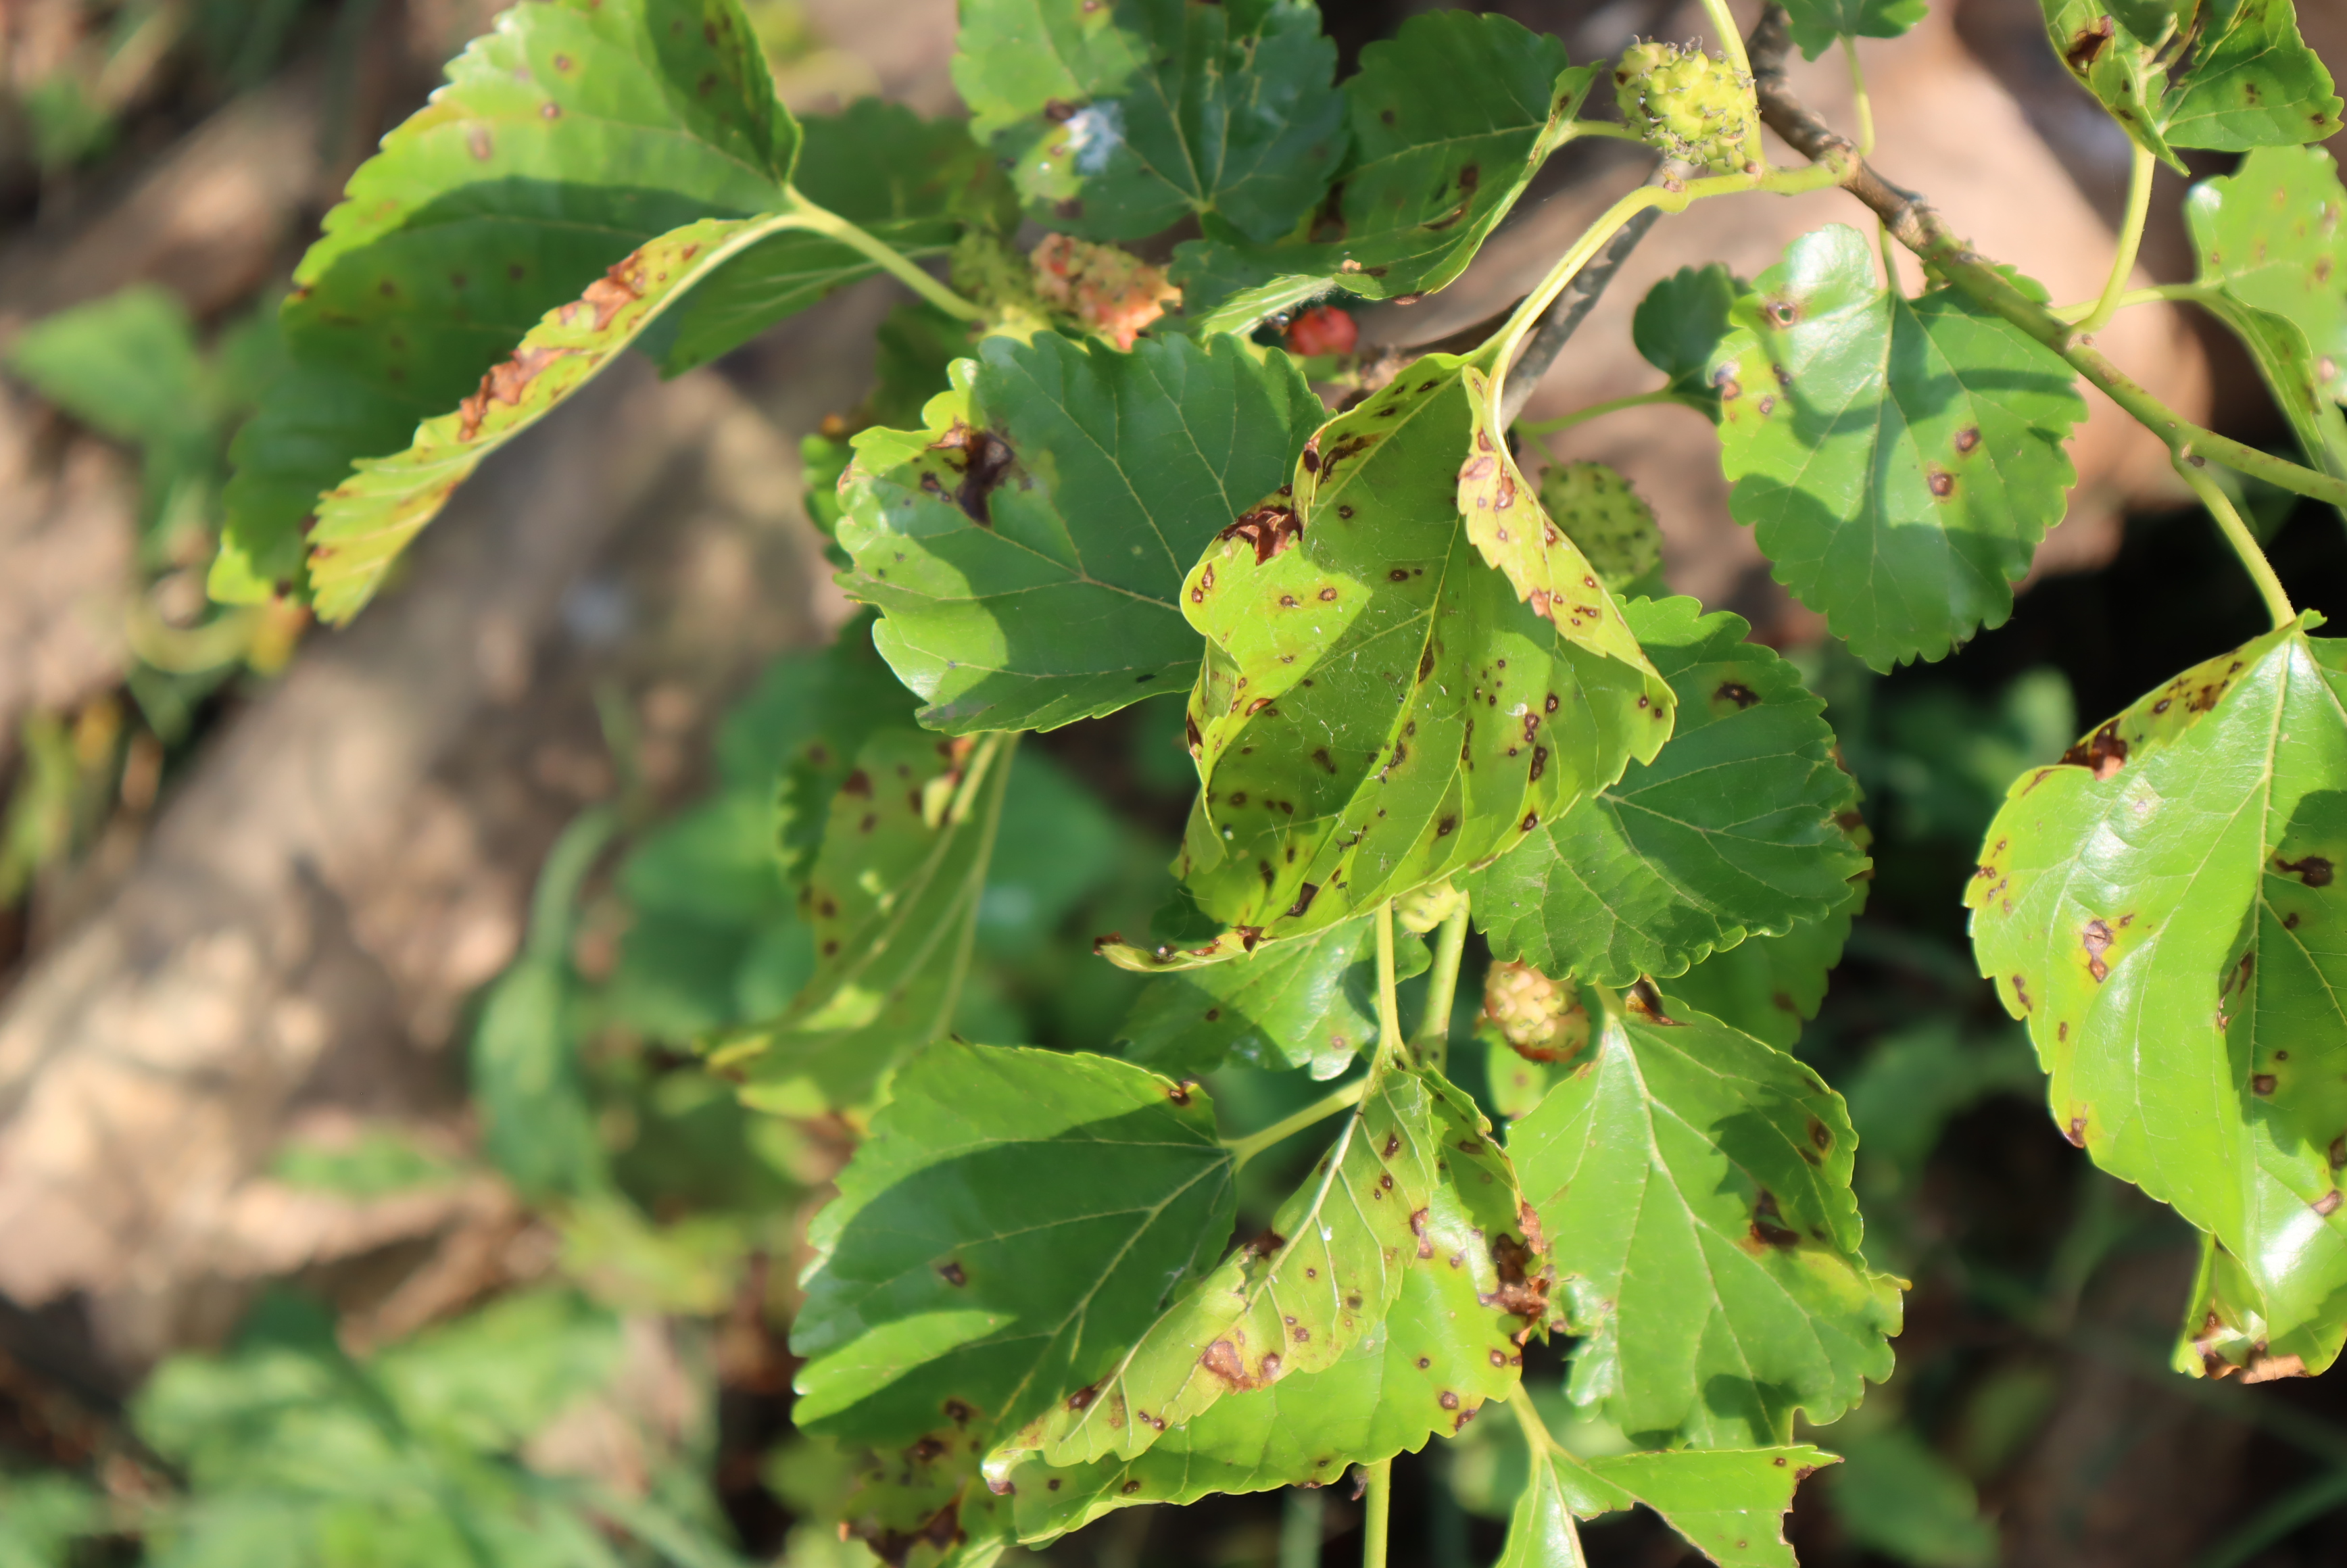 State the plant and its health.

mulberry, leaf spot
